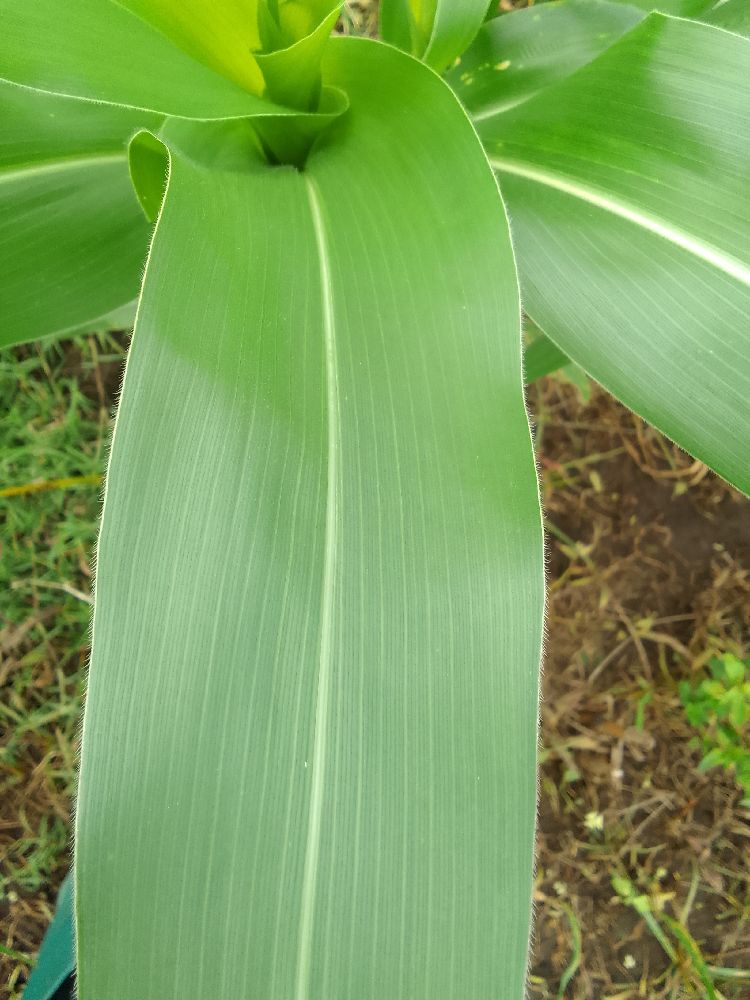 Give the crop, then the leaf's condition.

maize, healthy
